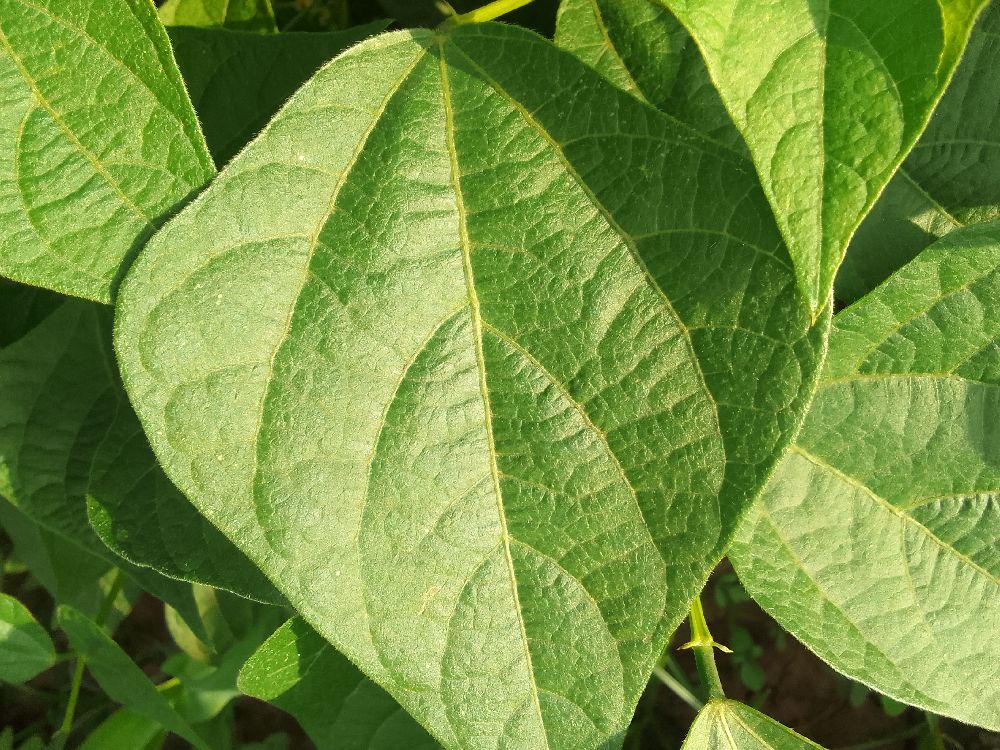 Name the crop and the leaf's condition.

common bean, healthy
